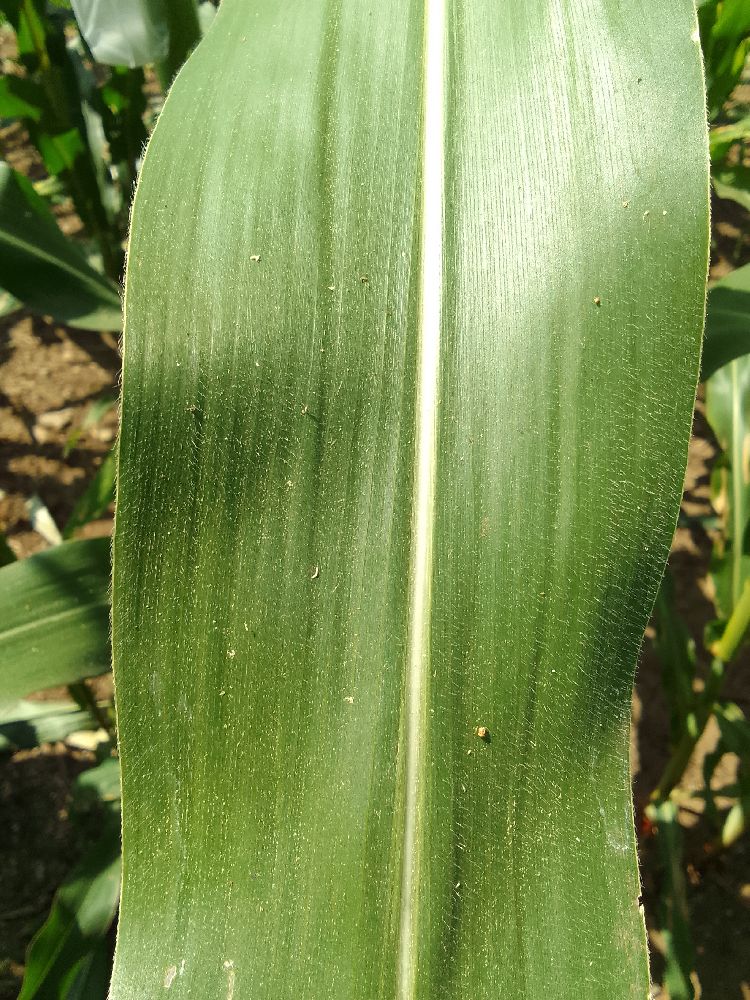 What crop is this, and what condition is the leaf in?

maize, healthy
